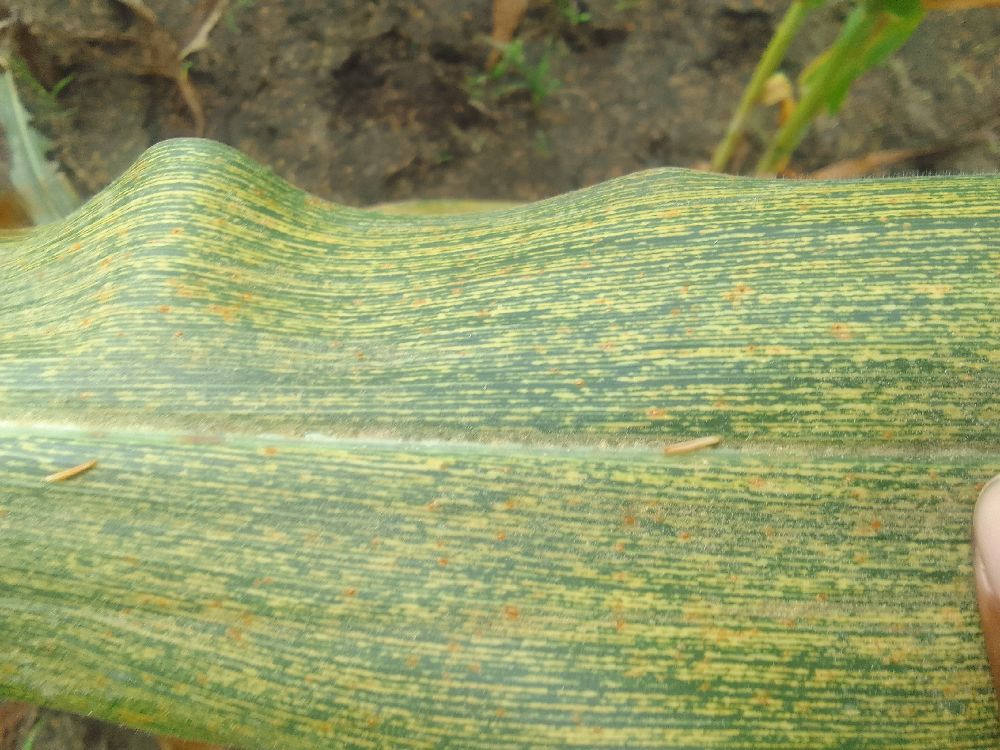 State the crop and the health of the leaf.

maize, maize streak virus
